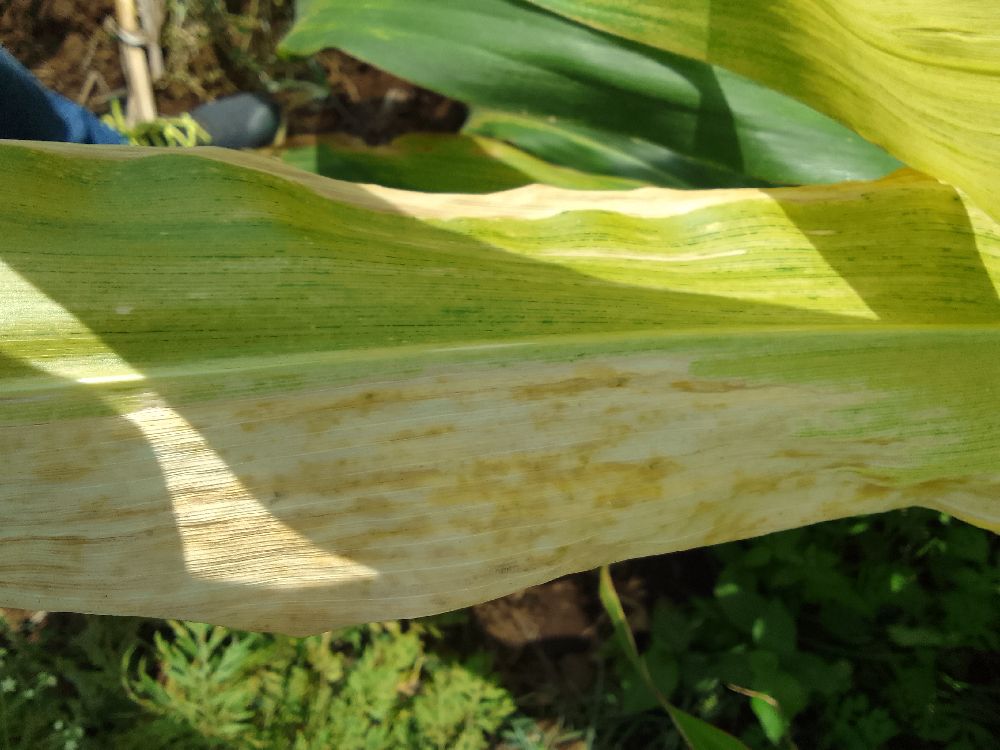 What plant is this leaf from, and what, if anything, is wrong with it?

maize, maize lethal necrosis
